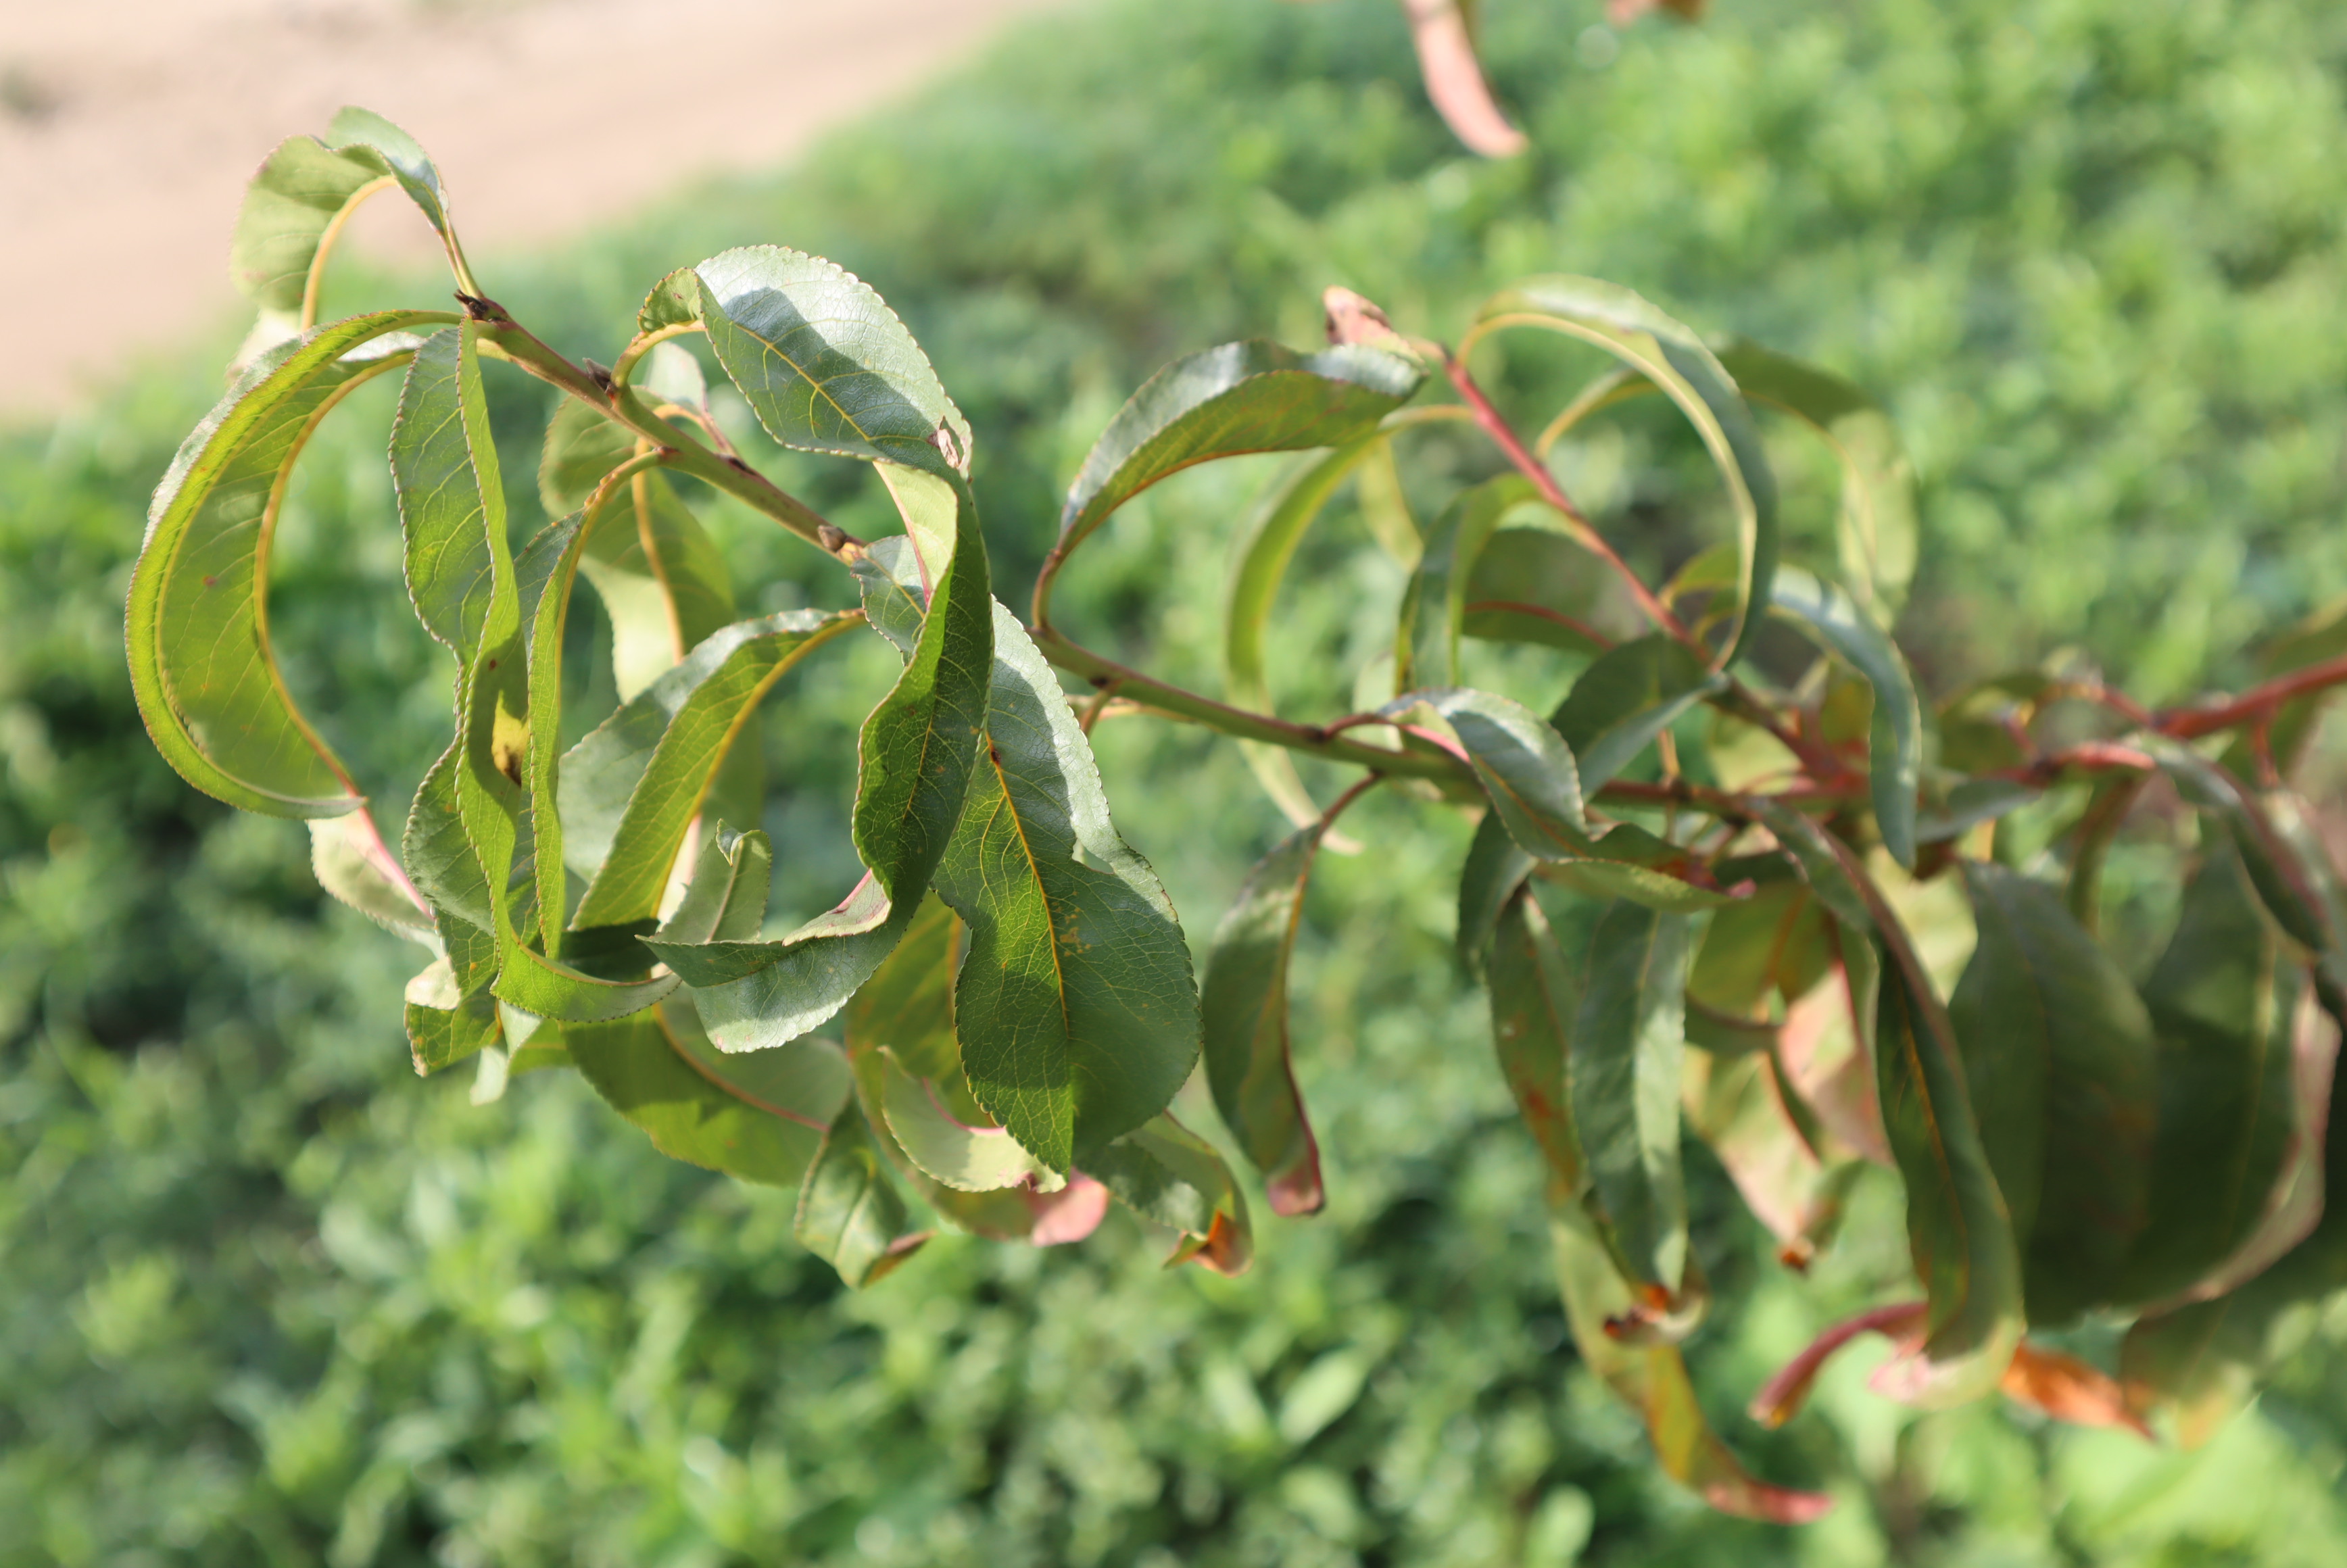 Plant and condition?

peach, shot hole disease
